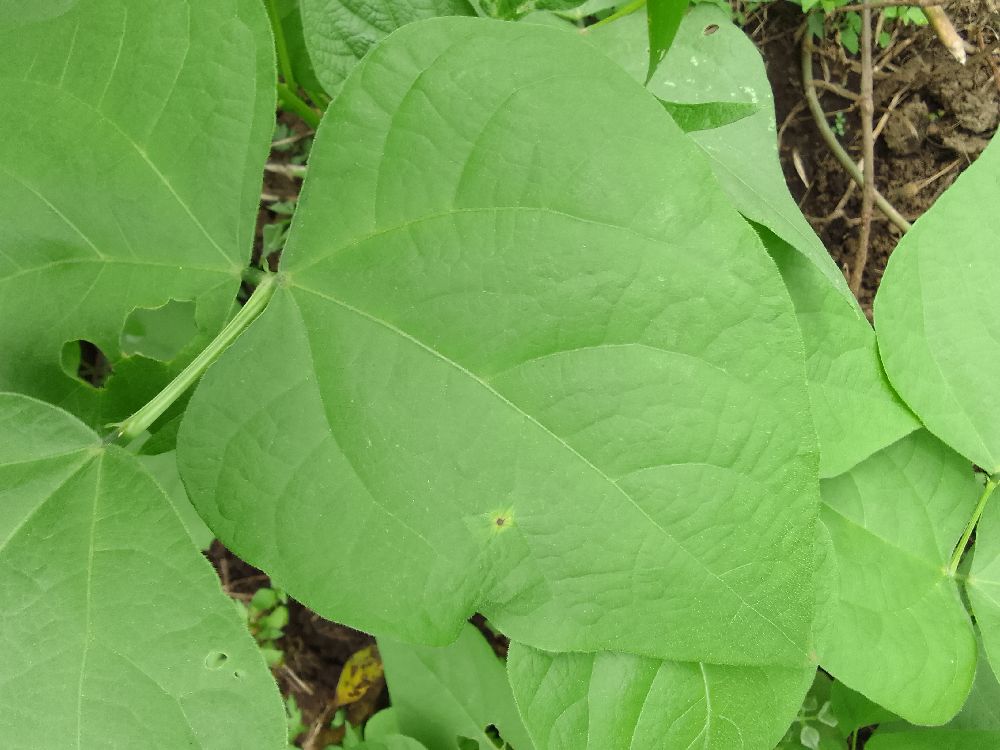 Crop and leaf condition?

common bean, healthy
